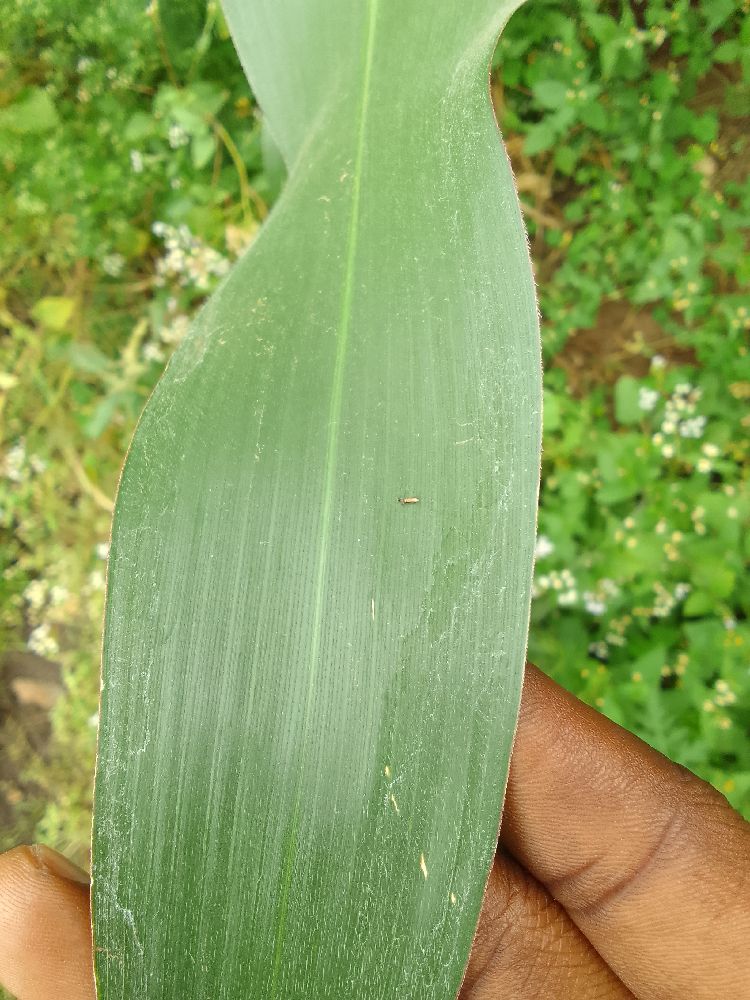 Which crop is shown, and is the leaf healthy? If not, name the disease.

maize, healthy
